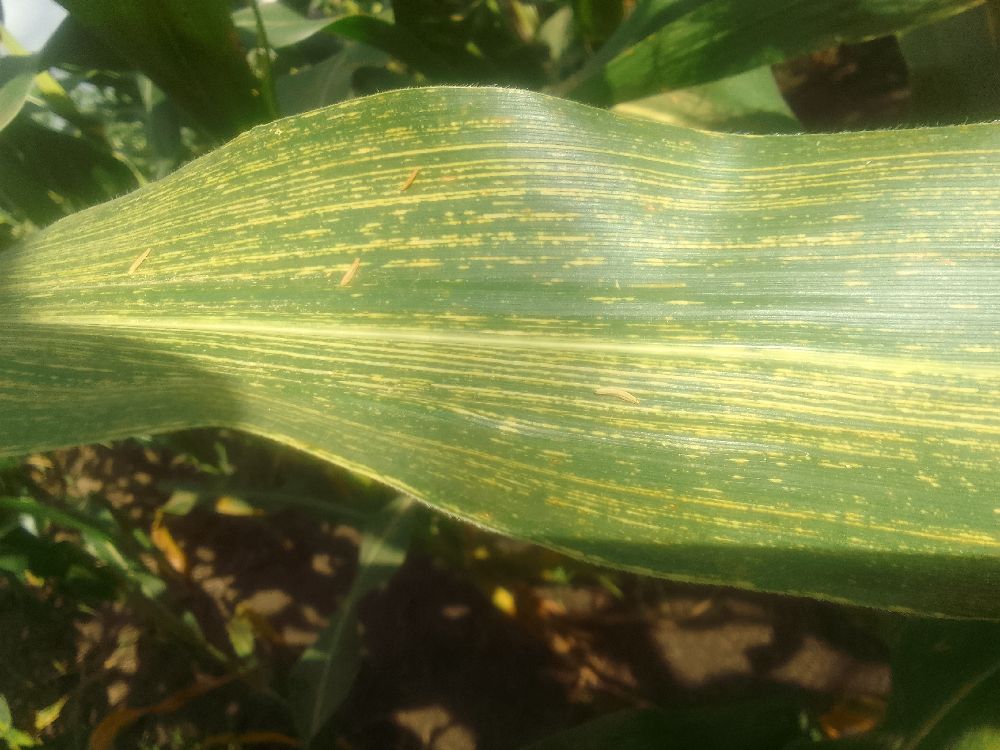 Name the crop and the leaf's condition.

maize, maize streak virus
